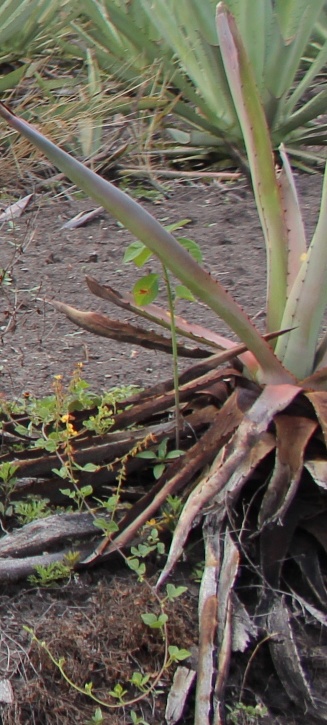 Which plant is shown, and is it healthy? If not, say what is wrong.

agave, sick
